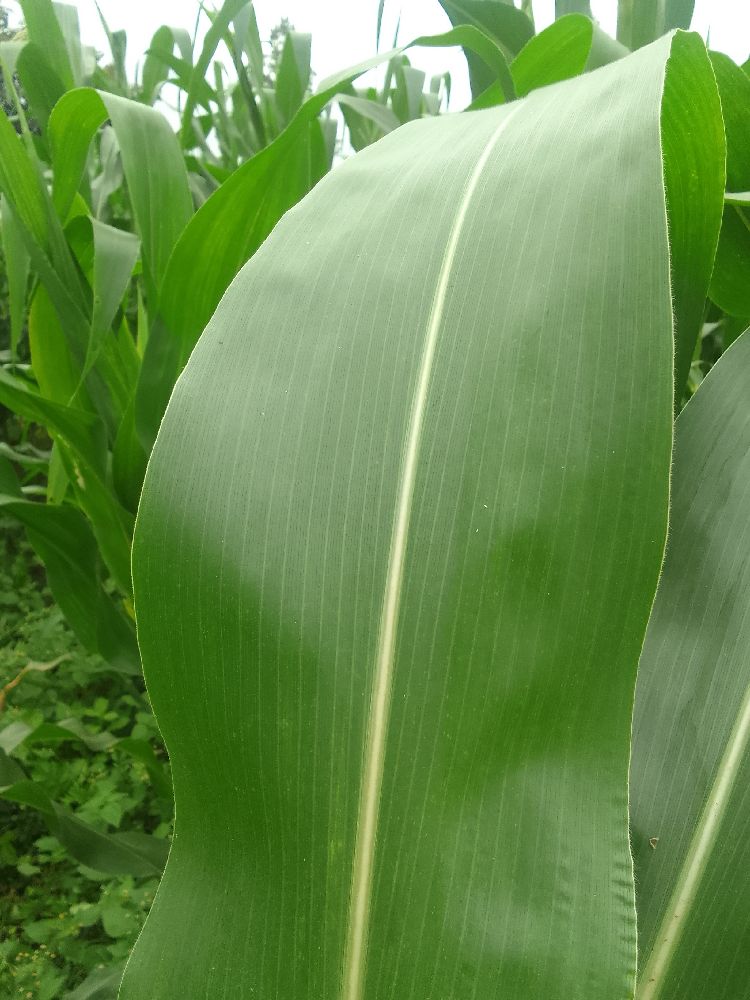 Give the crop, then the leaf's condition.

maize, healthy
